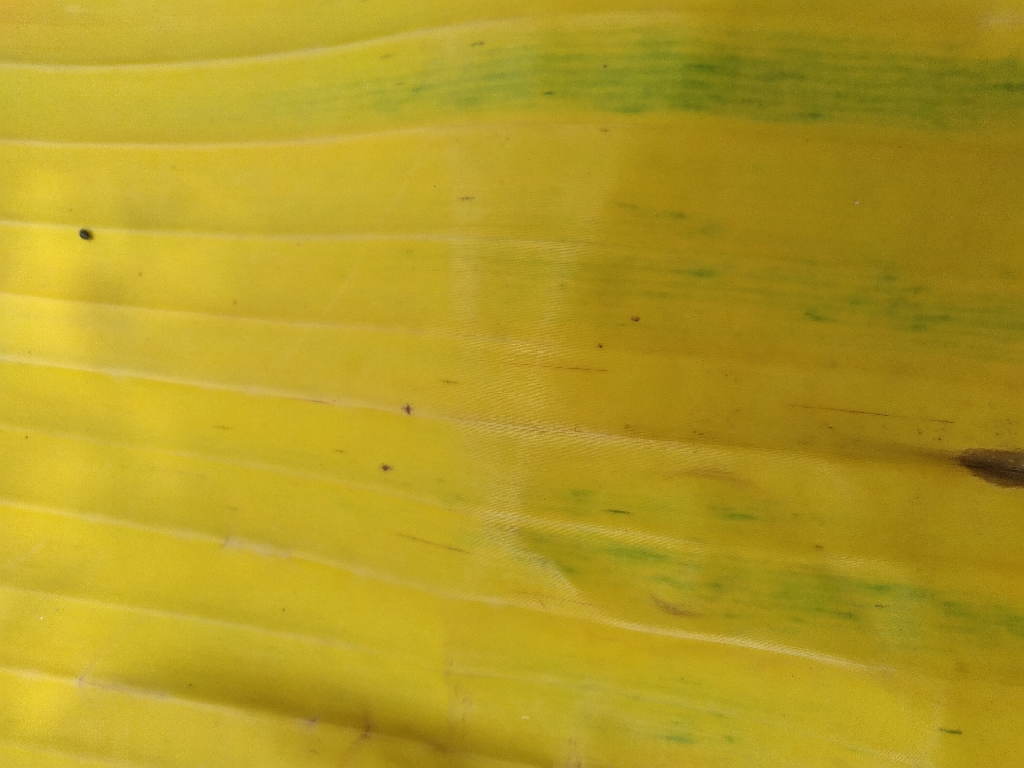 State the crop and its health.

banana, fusarium wilt race 1
